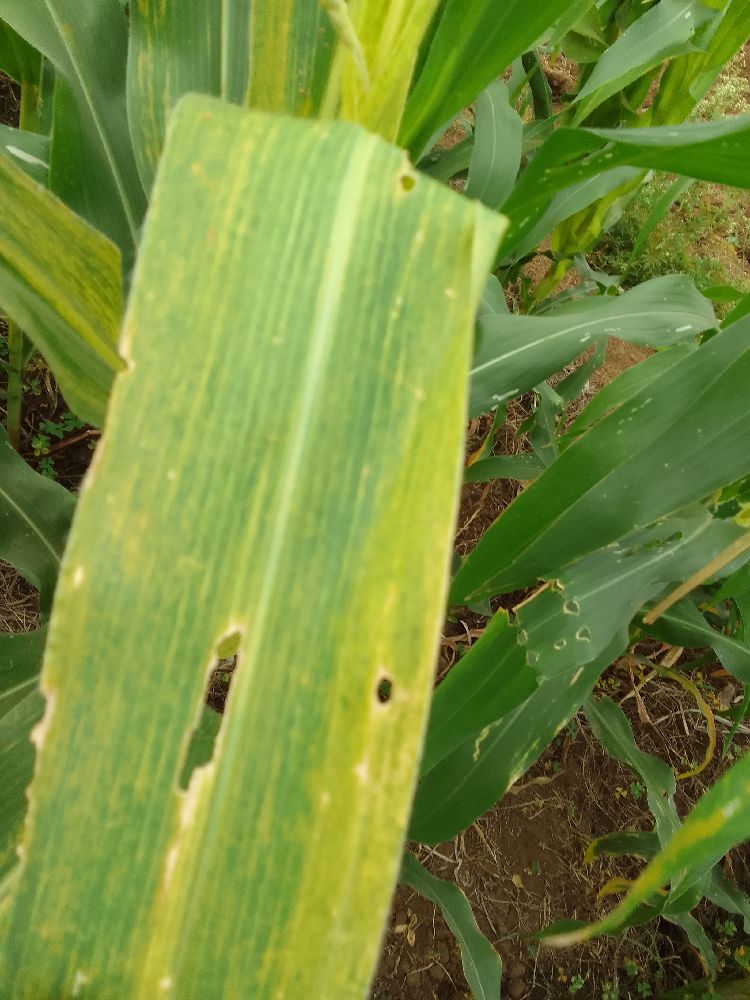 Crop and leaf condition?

maize, maize lethal necrosis
